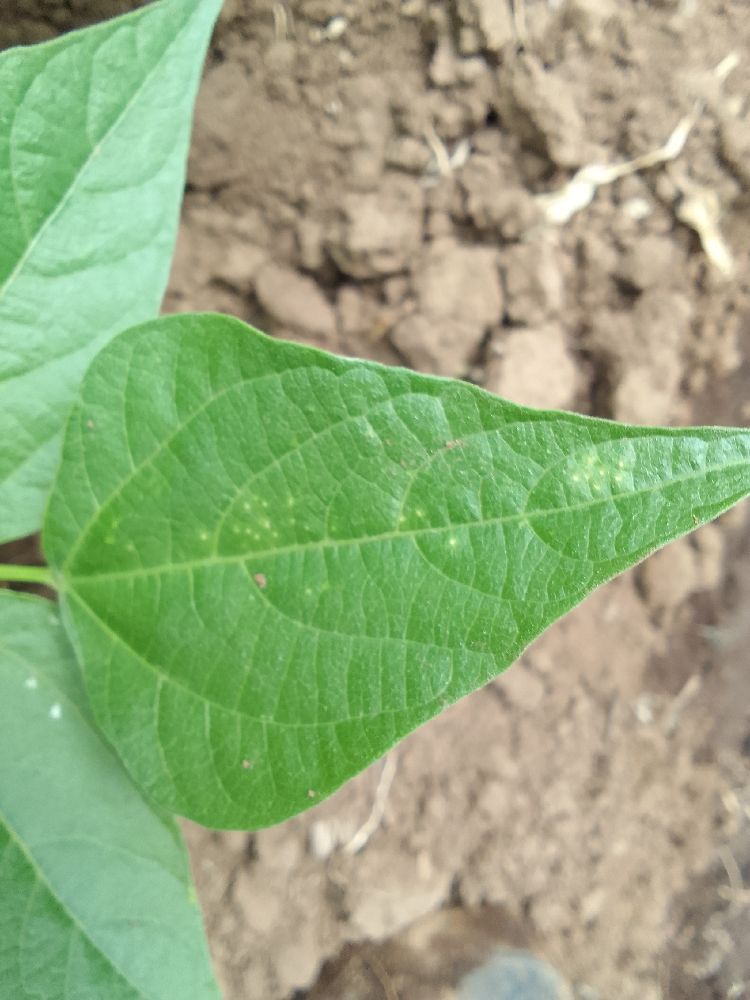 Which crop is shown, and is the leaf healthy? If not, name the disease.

common bean, healthy
